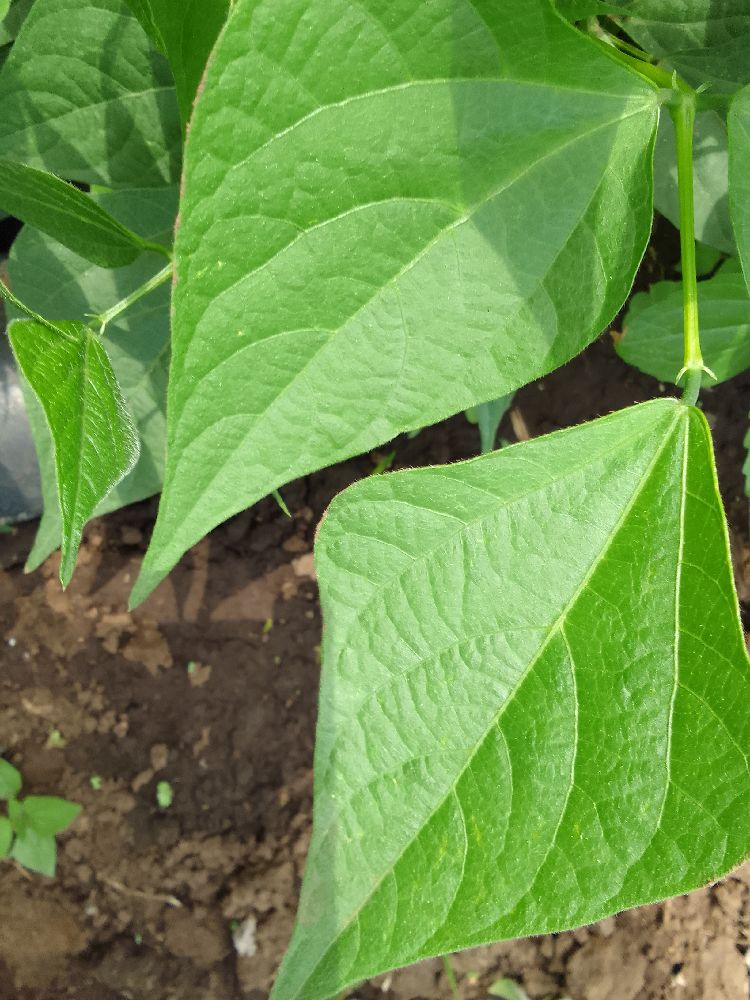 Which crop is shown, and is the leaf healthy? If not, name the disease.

common bean, healthy
